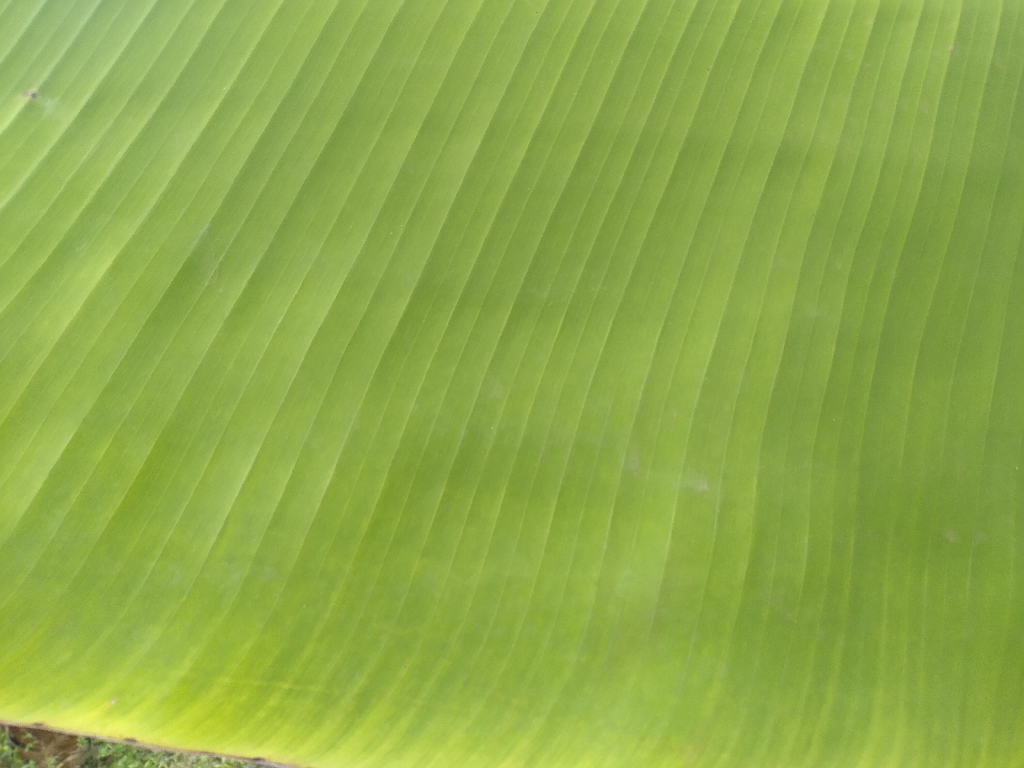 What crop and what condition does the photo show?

banana, healthy
